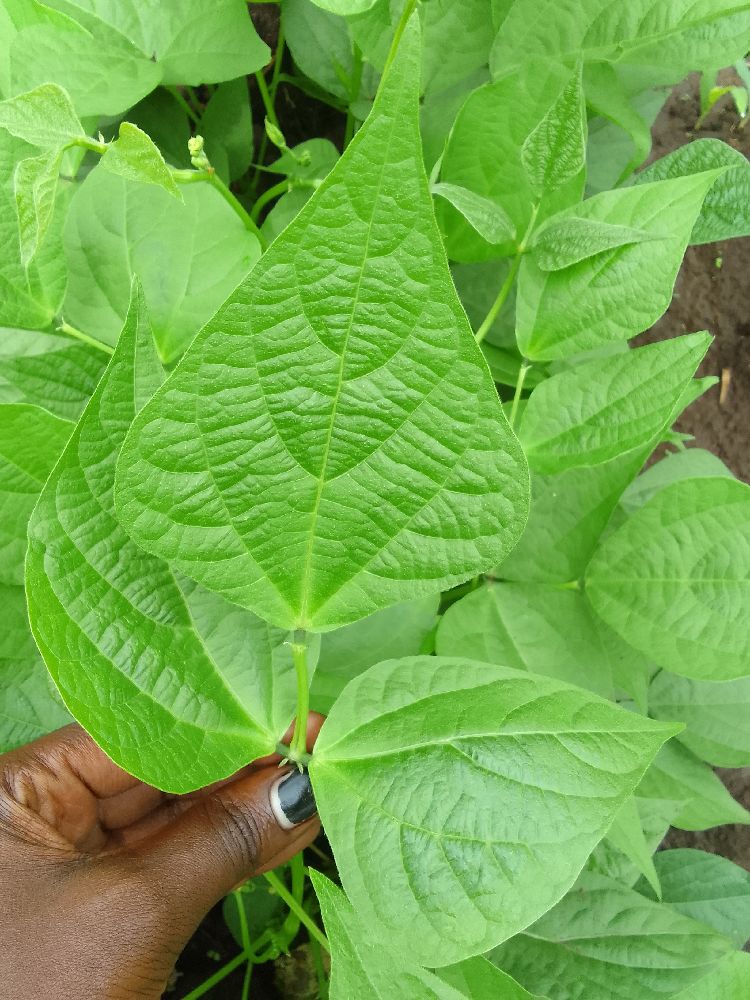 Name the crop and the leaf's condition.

common bean, healthy
